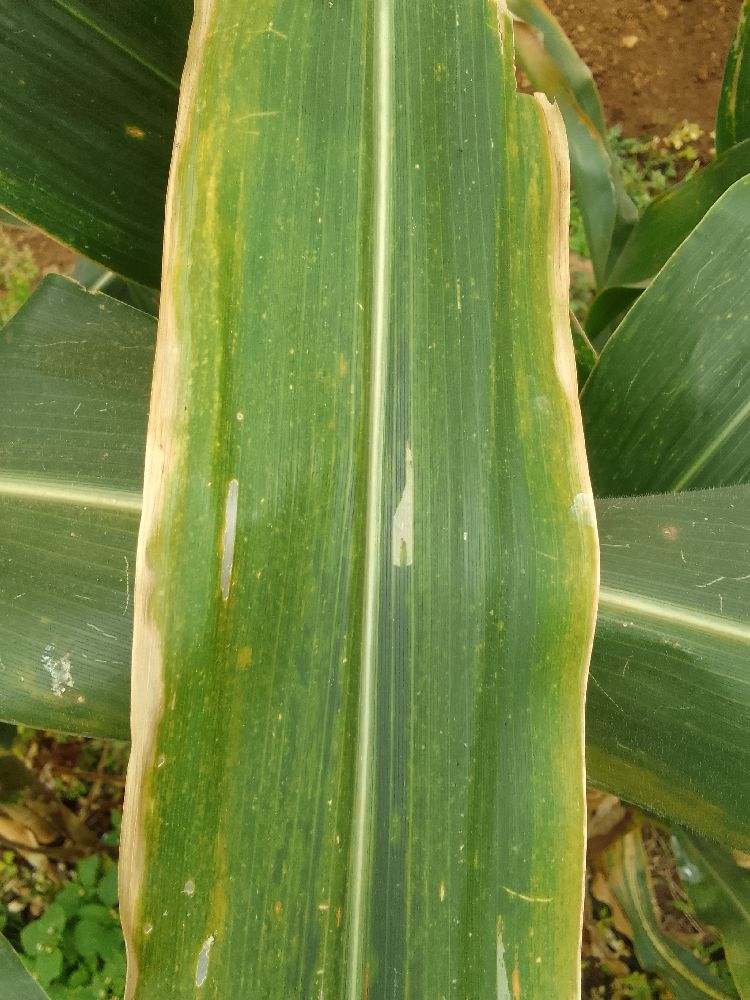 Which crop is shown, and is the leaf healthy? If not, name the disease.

maize, maize lethal necrosis
